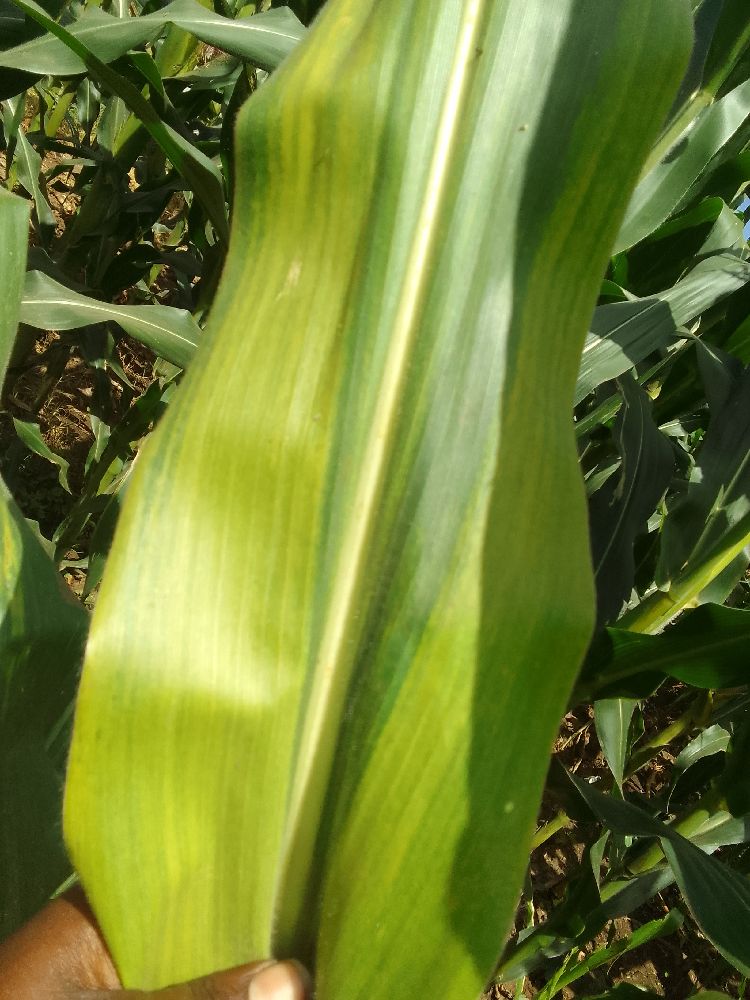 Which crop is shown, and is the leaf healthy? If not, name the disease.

maize, maize lethal necrosis
